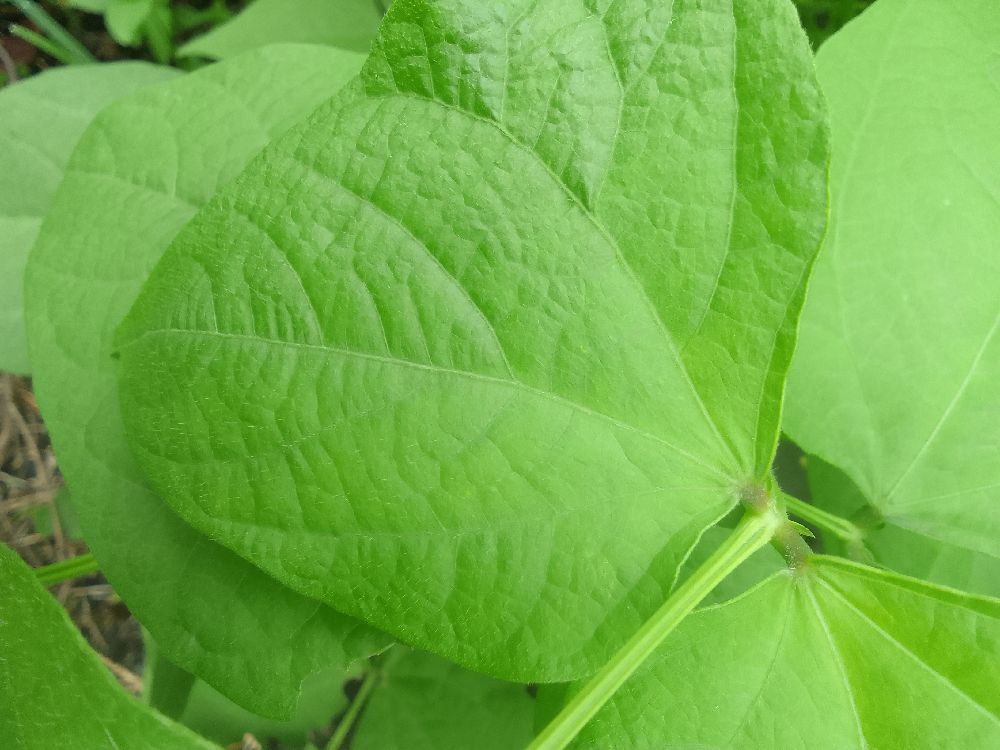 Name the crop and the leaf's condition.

common bean, healthy
